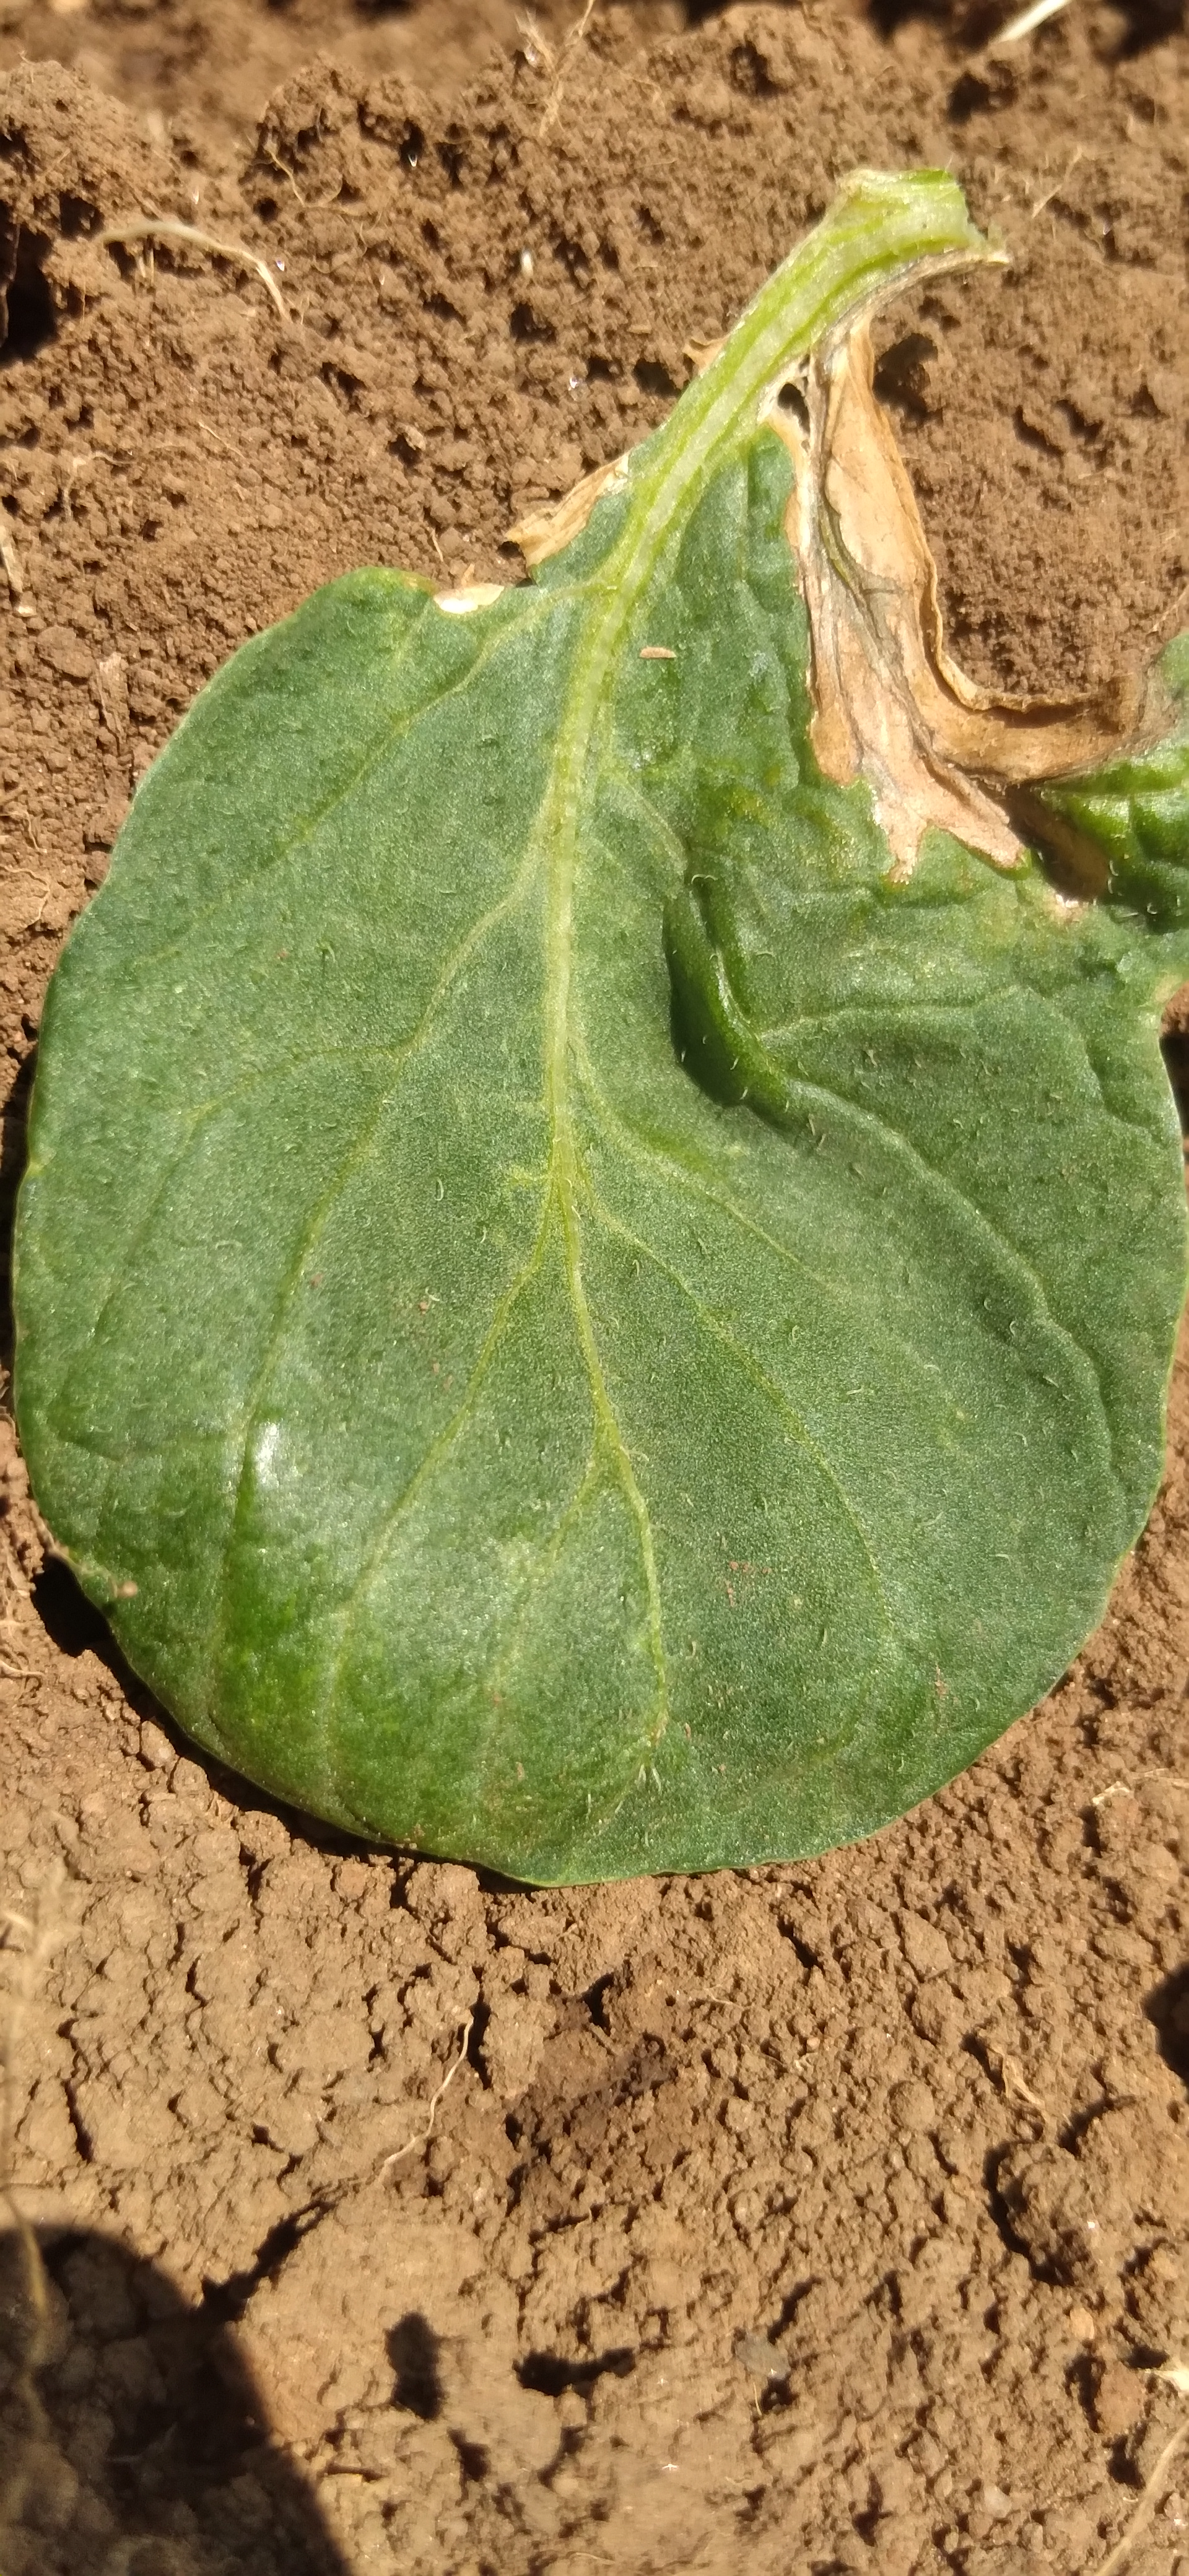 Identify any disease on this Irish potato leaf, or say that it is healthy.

early blight
